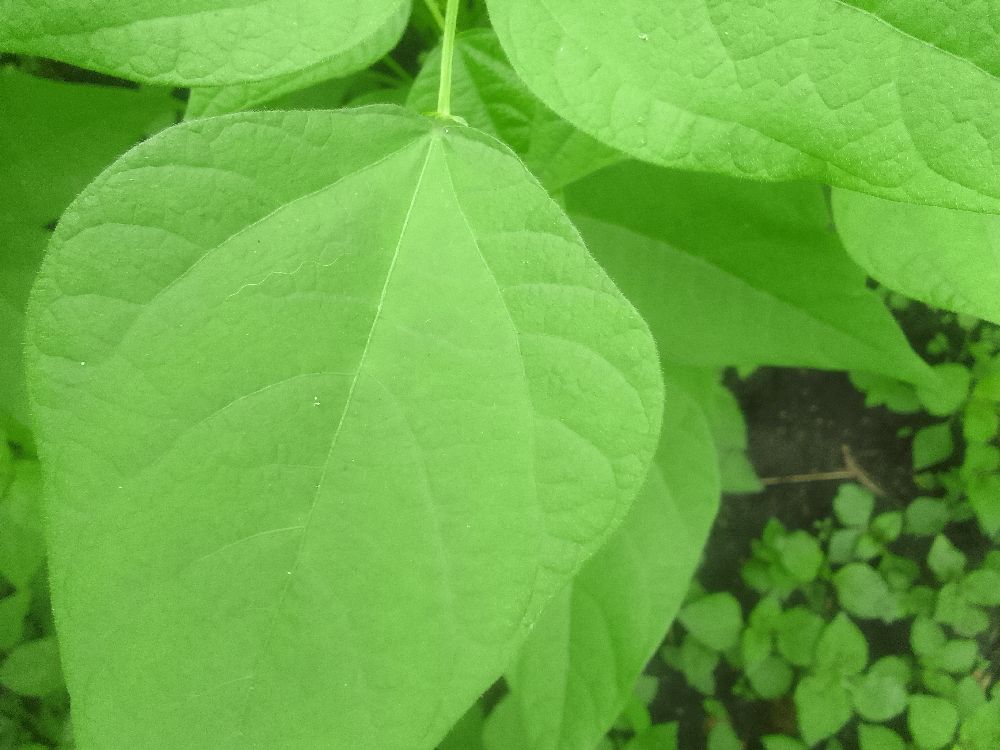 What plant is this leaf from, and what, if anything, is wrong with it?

common bean, healthy
